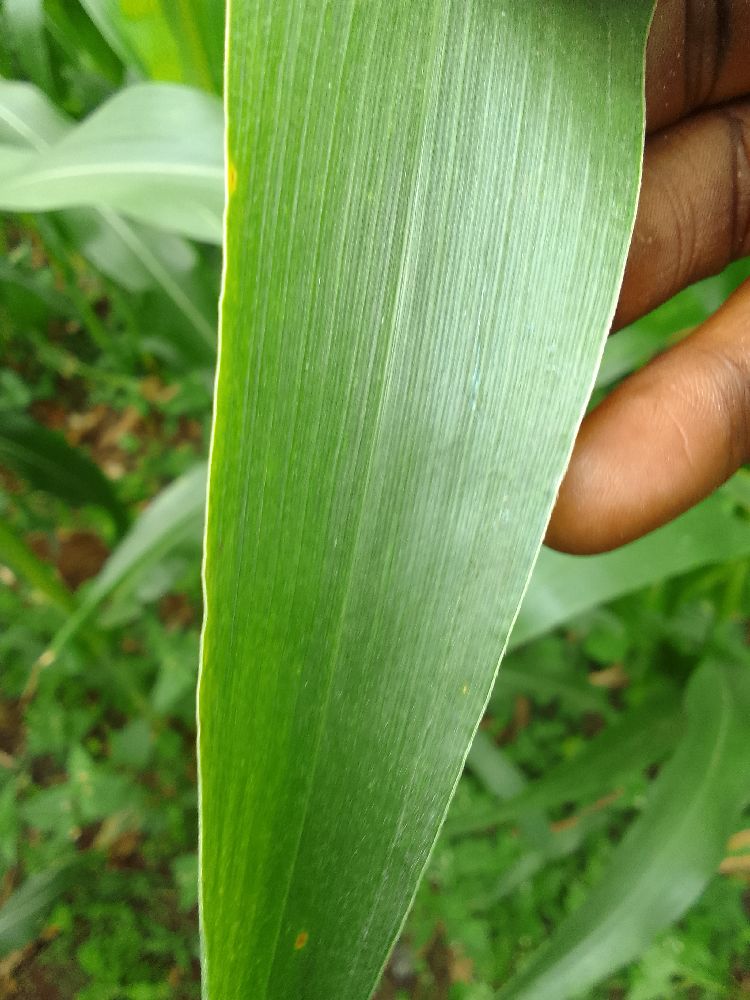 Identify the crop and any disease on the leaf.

maize, healthy
